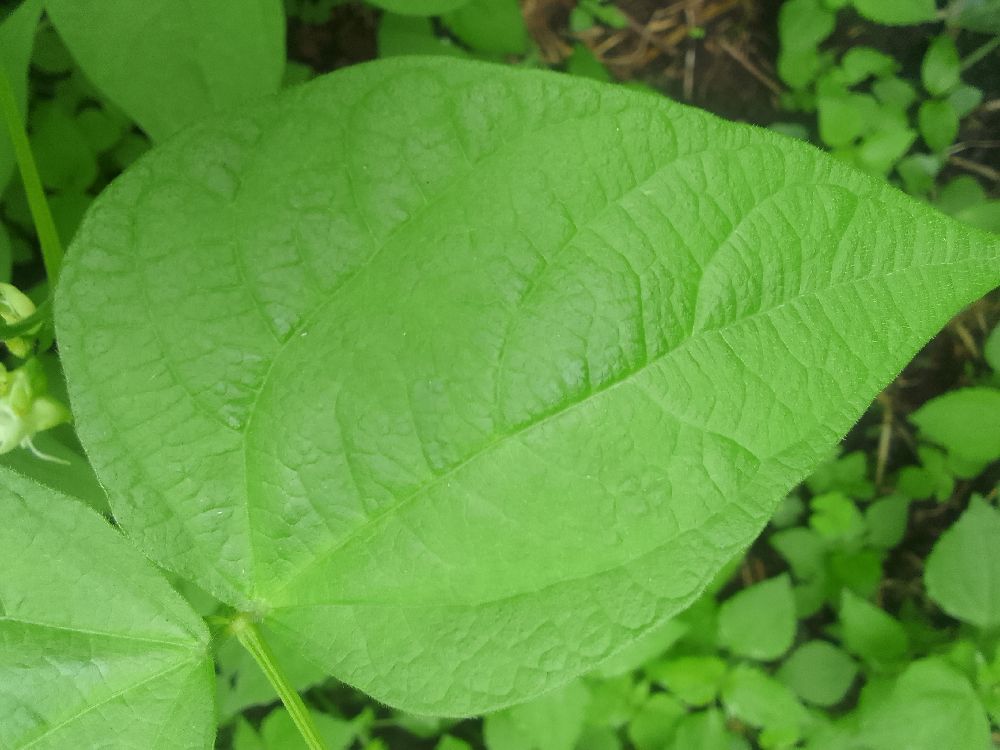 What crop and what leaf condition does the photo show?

common bean, healthy
